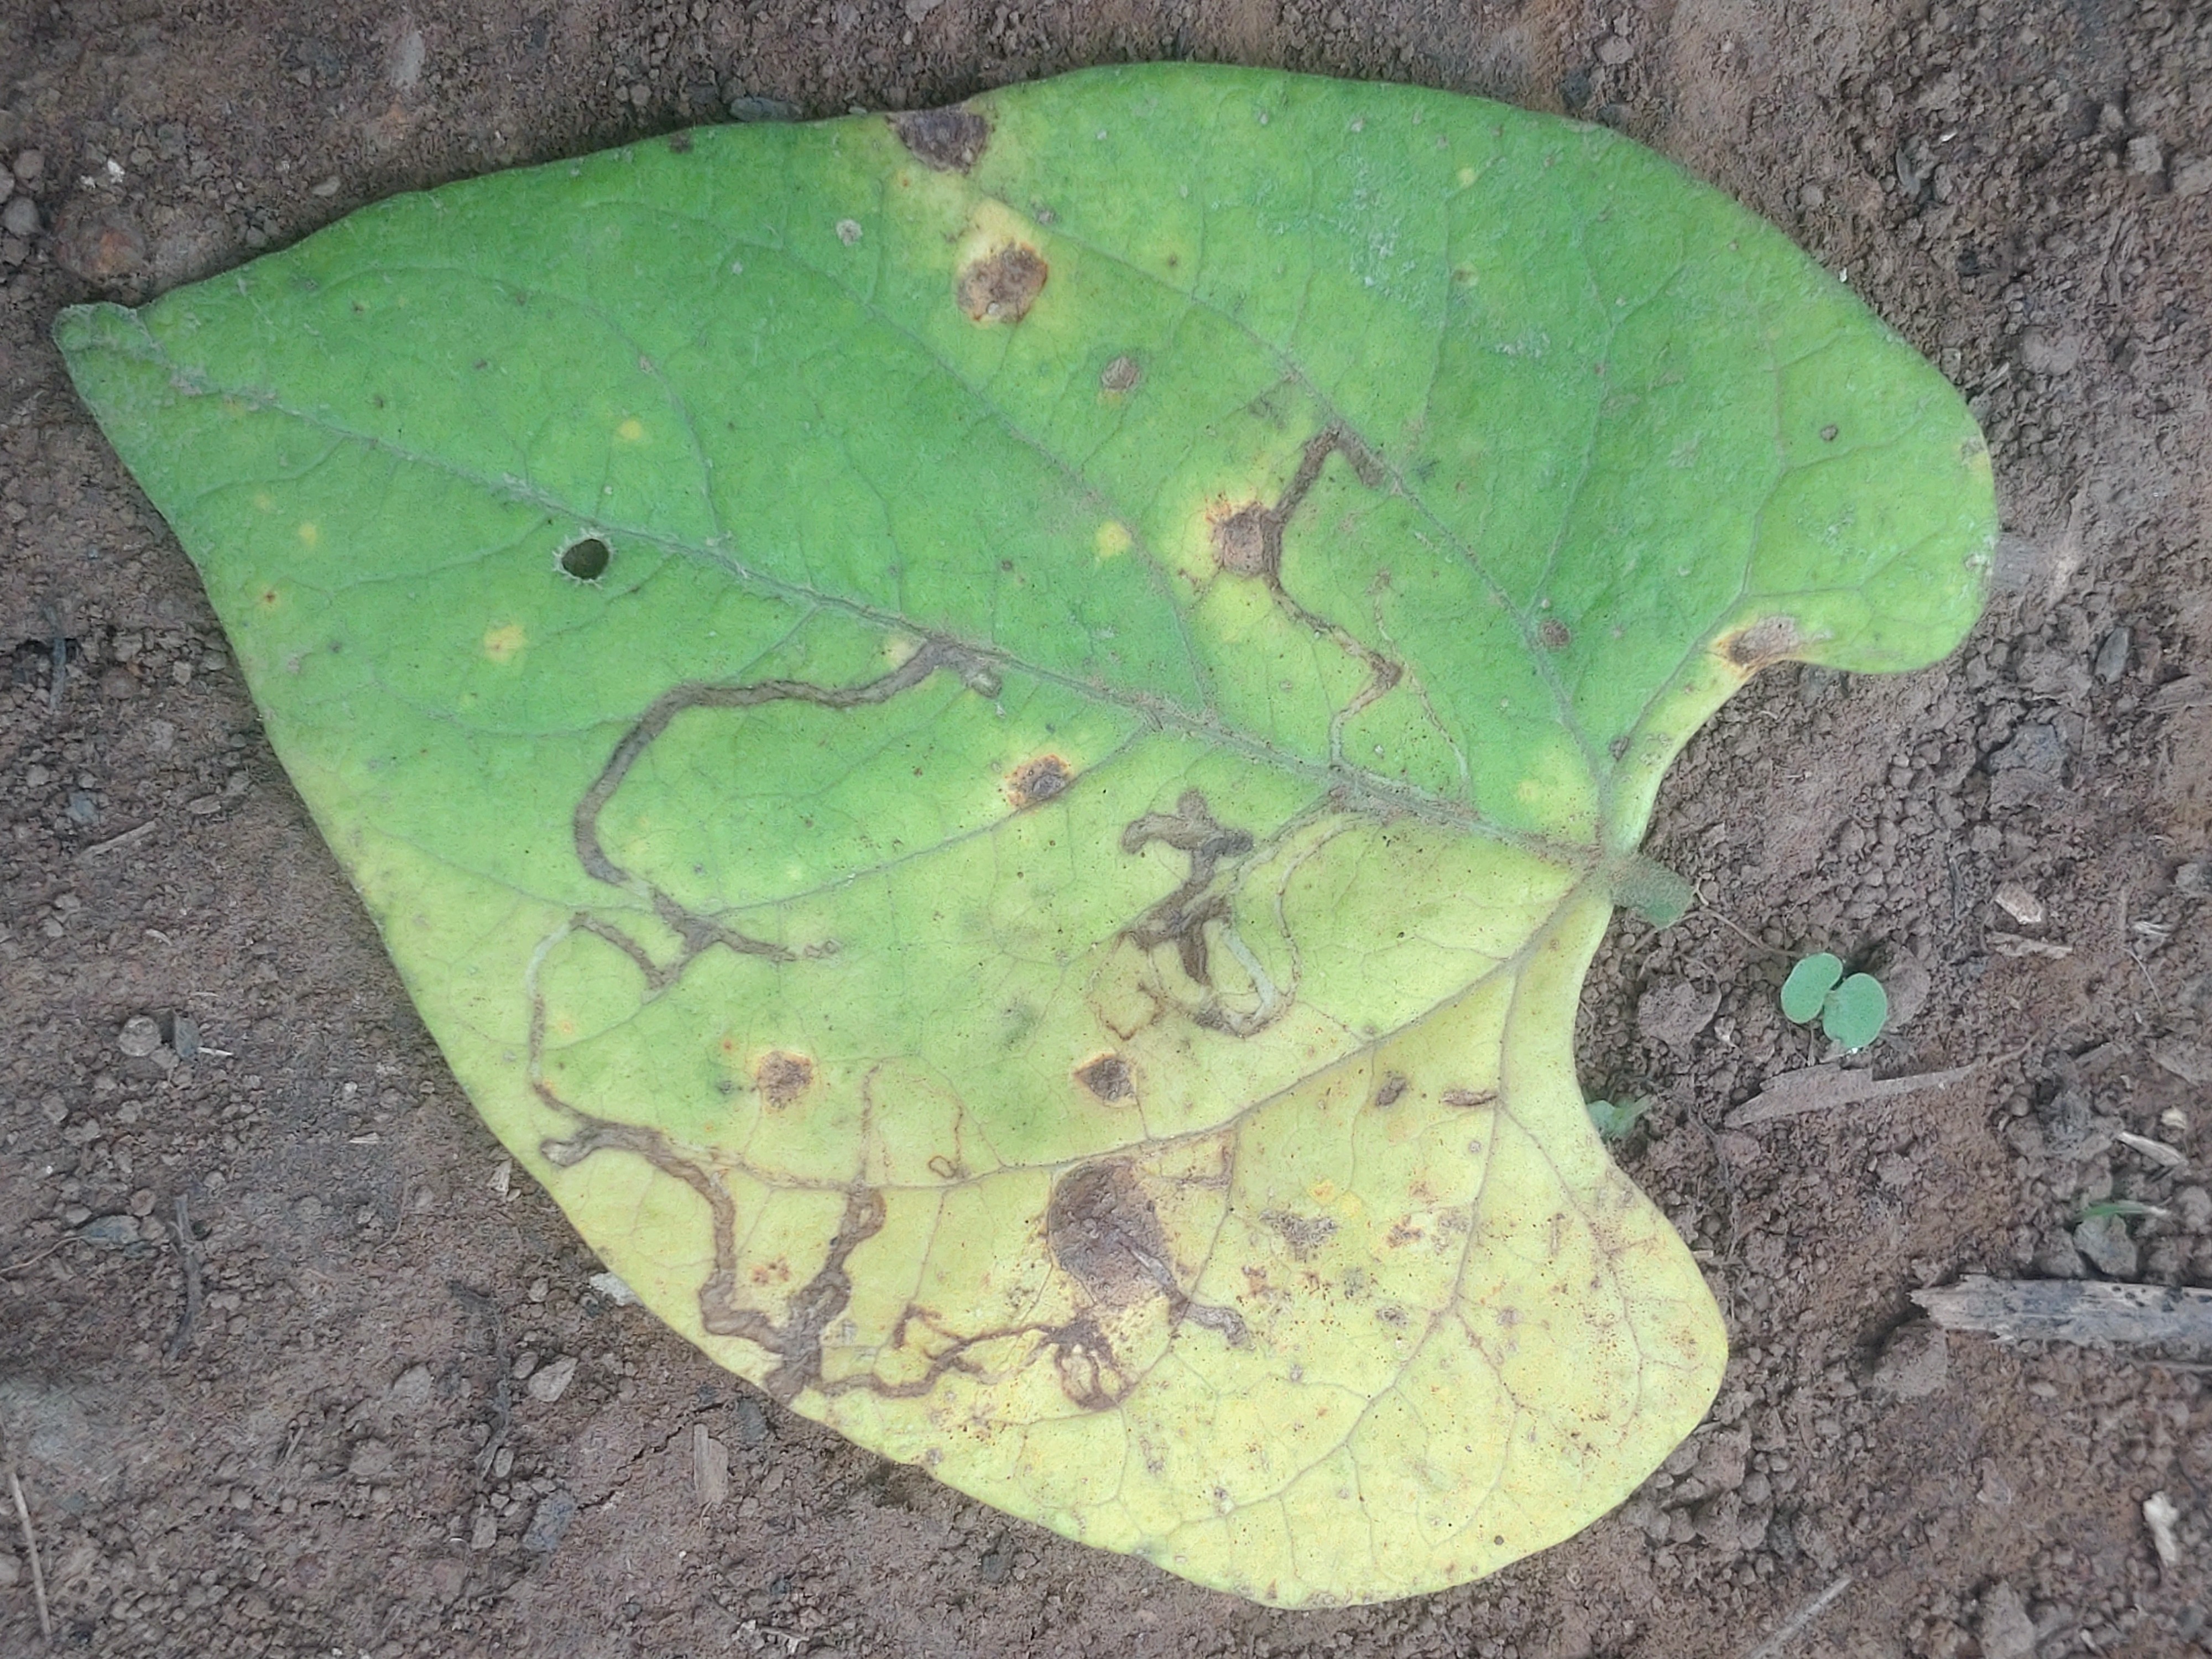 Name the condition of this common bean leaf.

anthracnose
